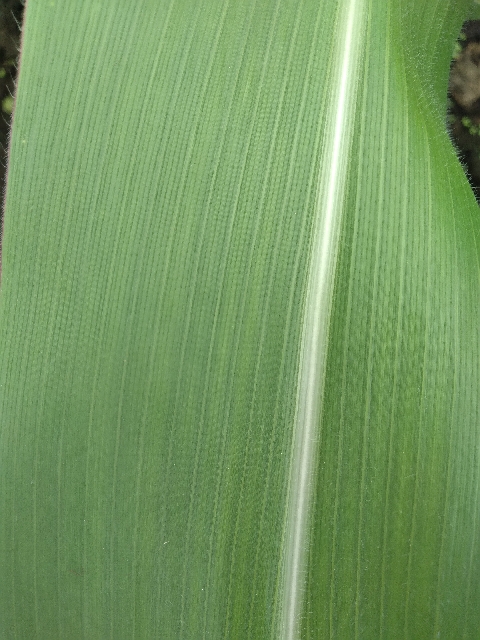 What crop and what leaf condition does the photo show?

maize, healthy
